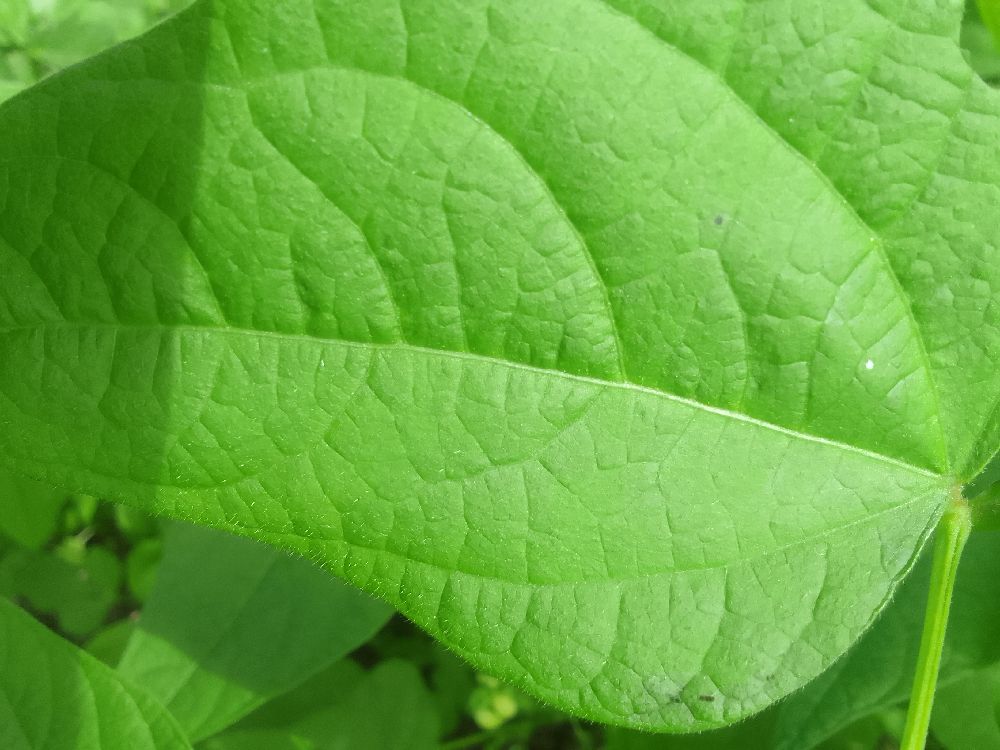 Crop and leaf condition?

common bean, healthy
